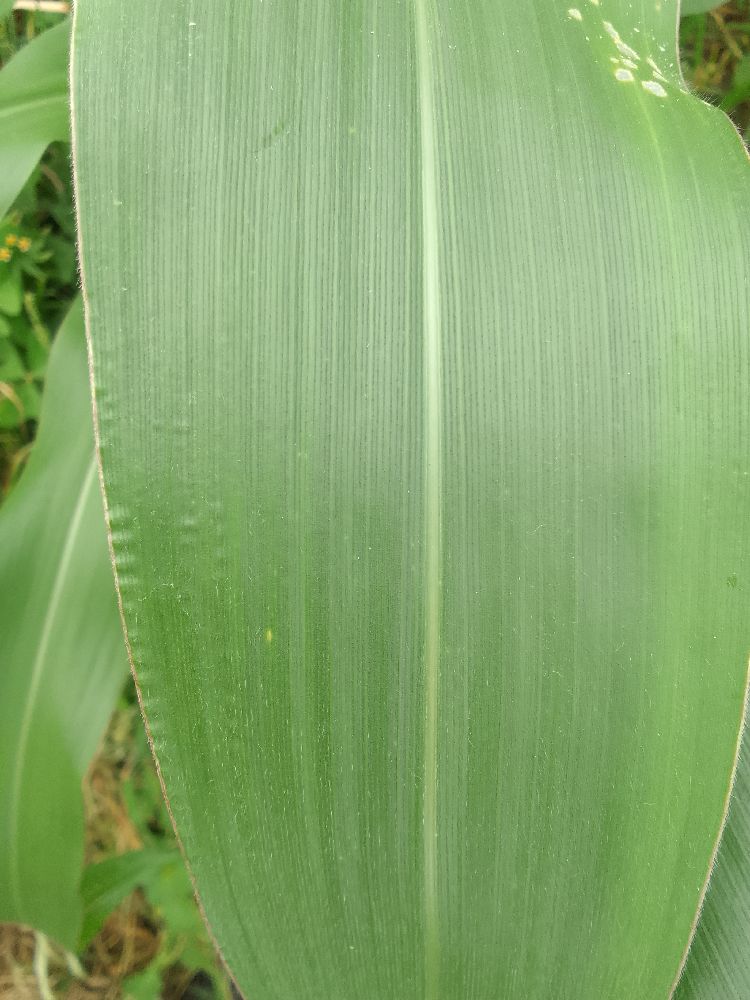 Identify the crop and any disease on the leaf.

maize, healthy
